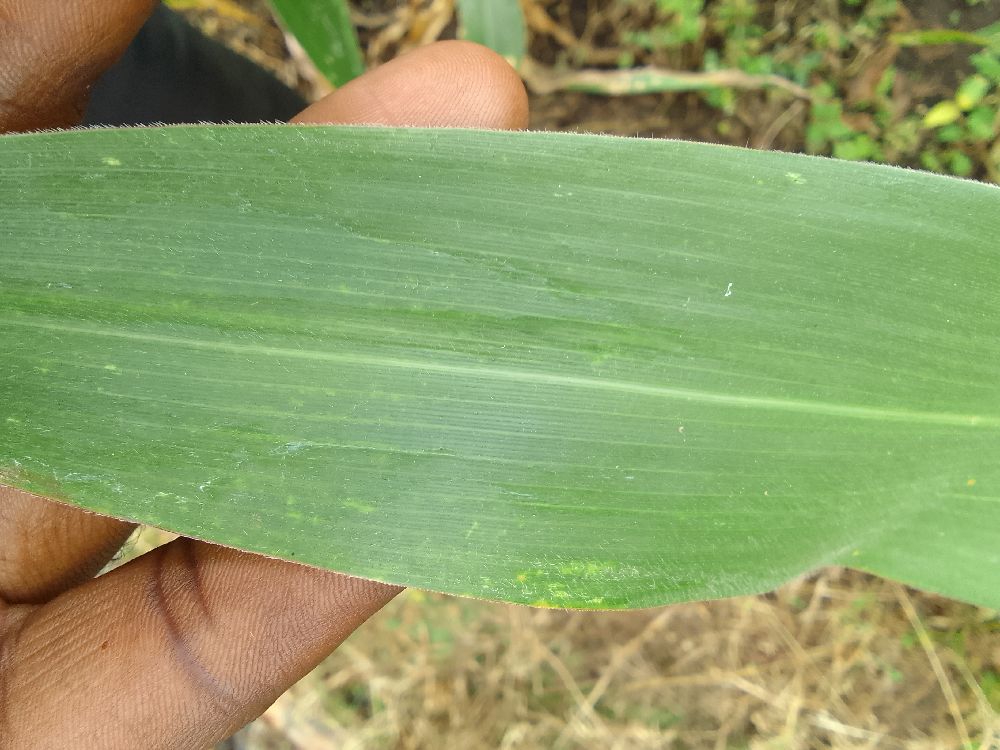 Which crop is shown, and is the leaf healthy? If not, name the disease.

maize, healthy
